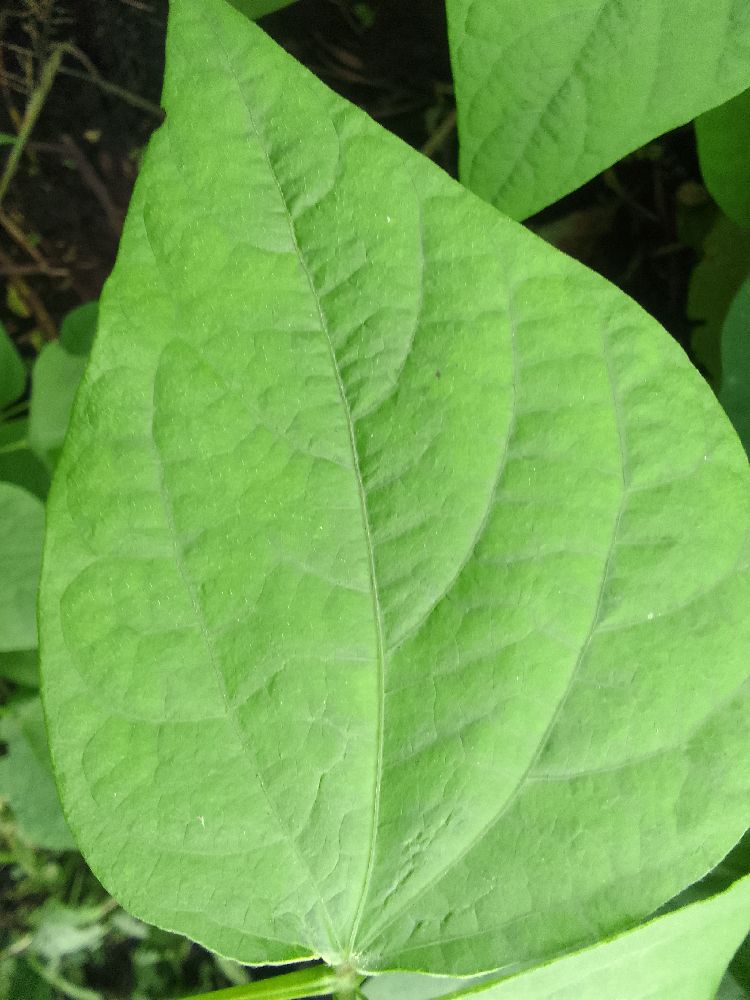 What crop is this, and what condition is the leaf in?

common bean, healthy
